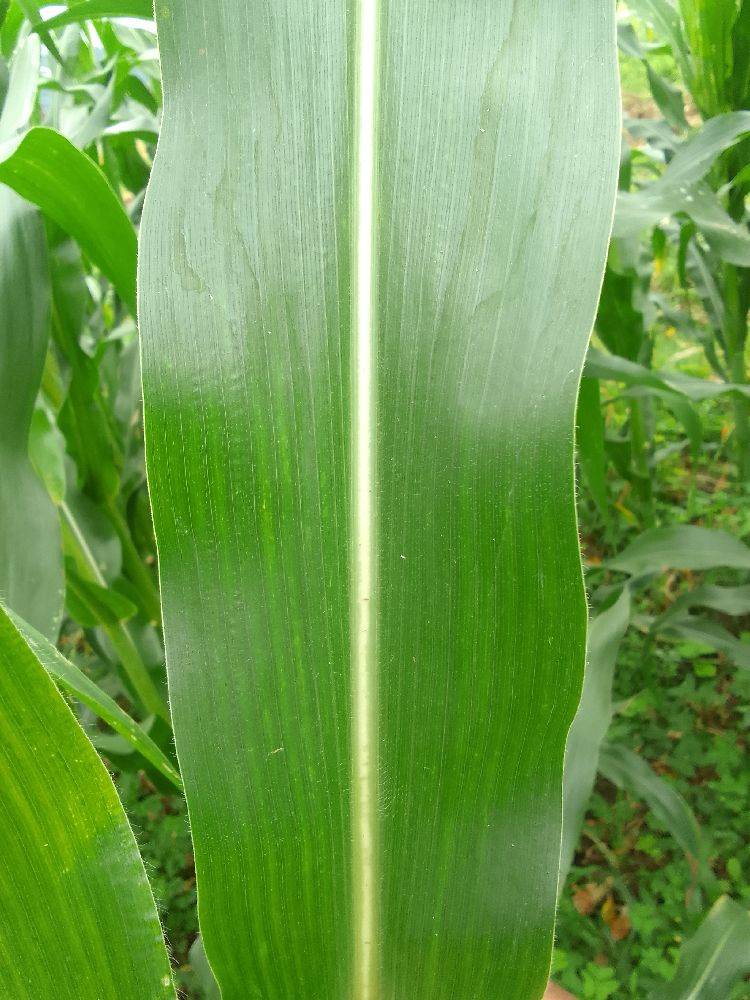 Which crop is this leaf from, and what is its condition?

maize, healthy
